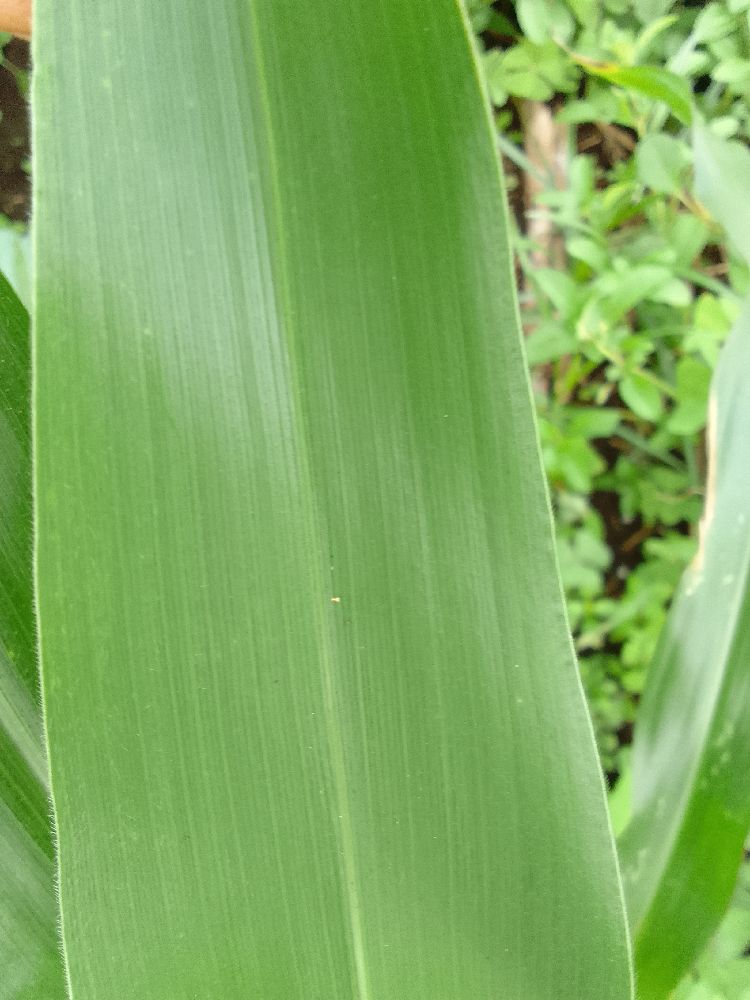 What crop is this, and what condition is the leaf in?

maize, healthy
